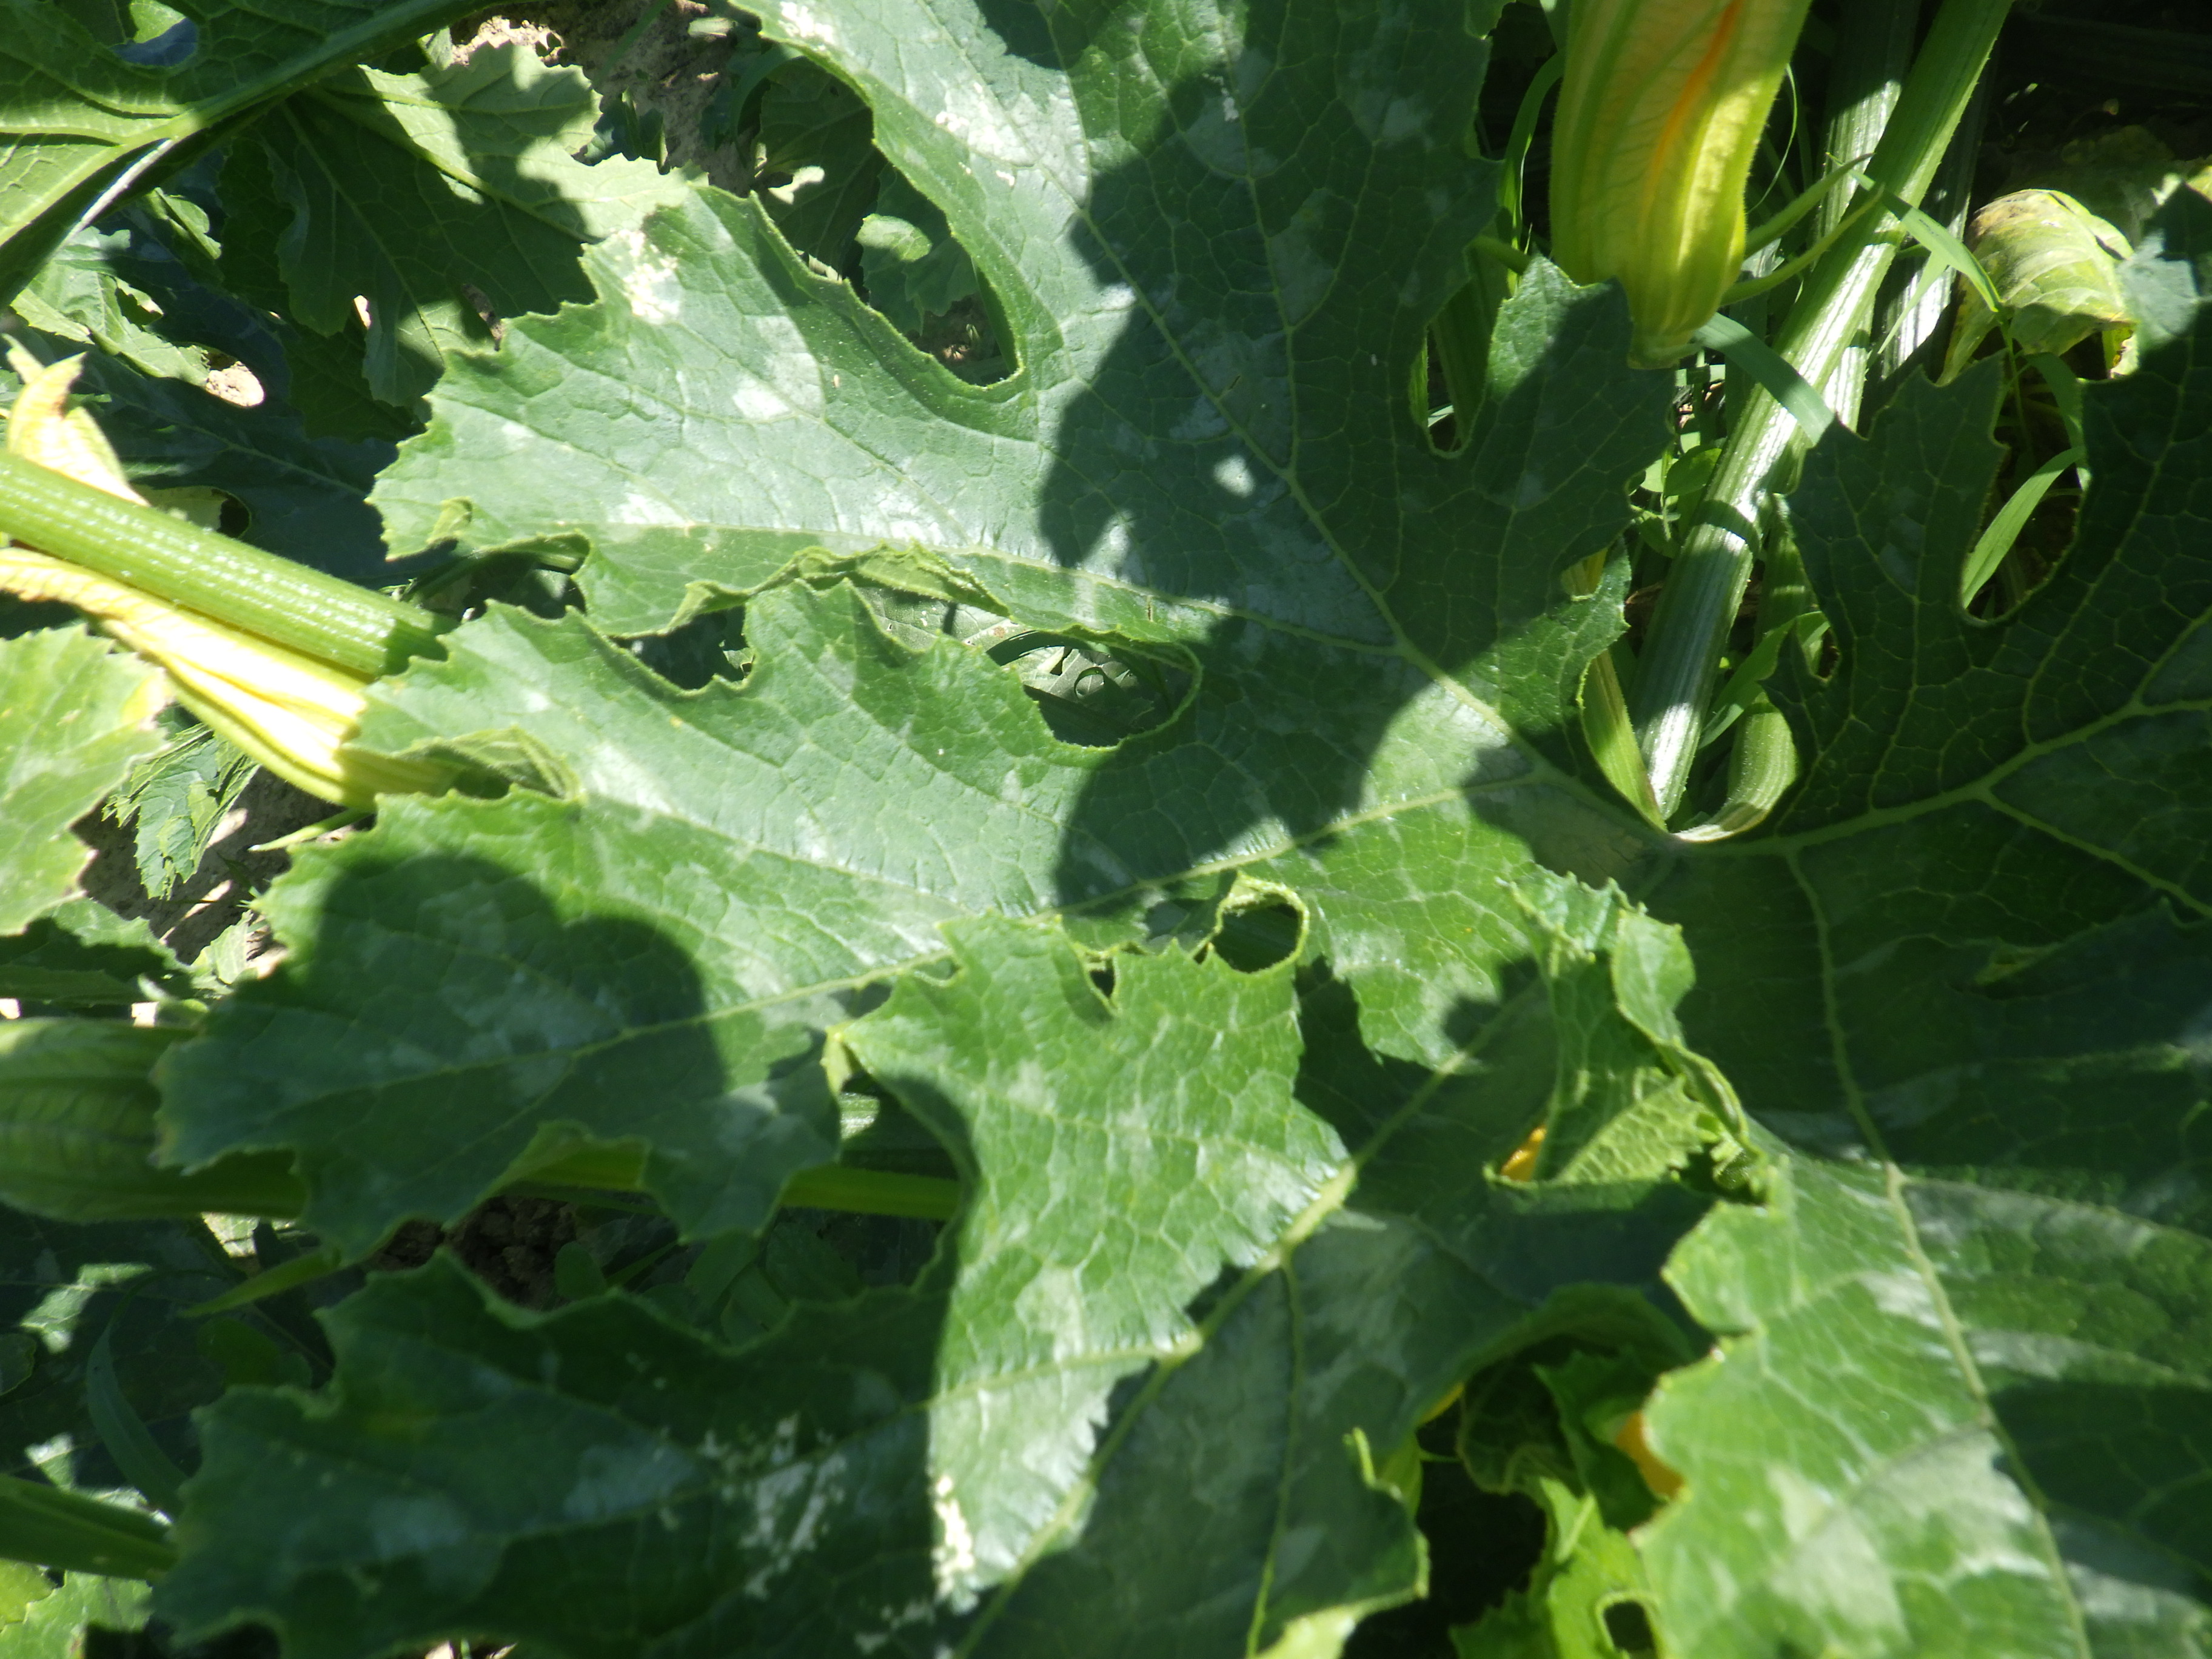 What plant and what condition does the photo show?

zucchini, healthy
